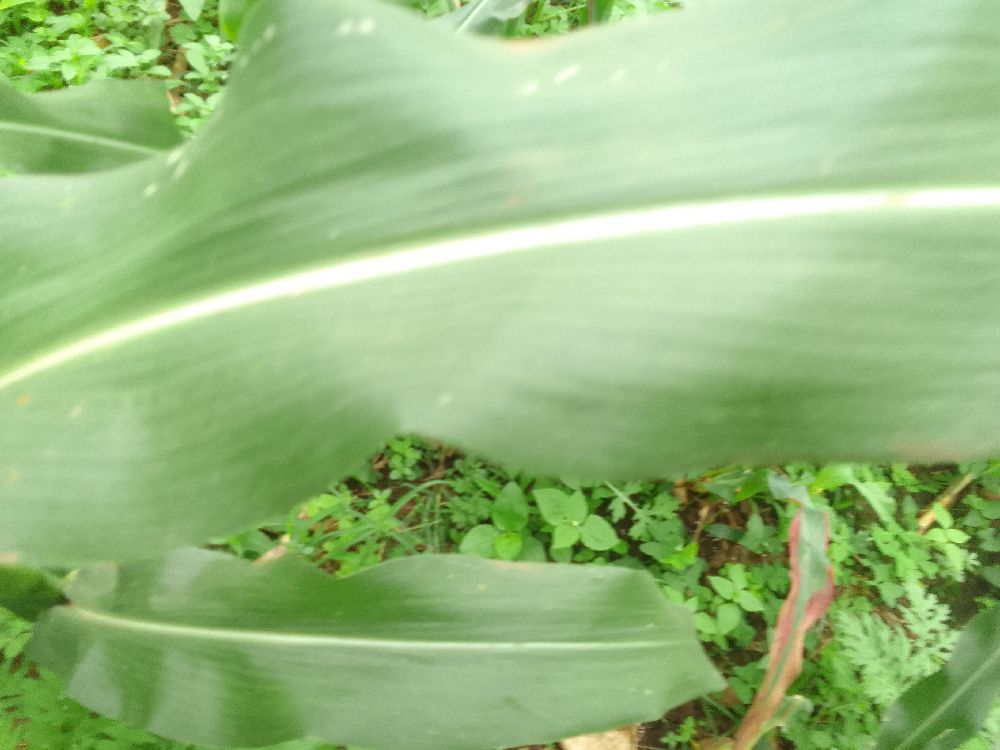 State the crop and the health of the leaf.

maize, healthy
